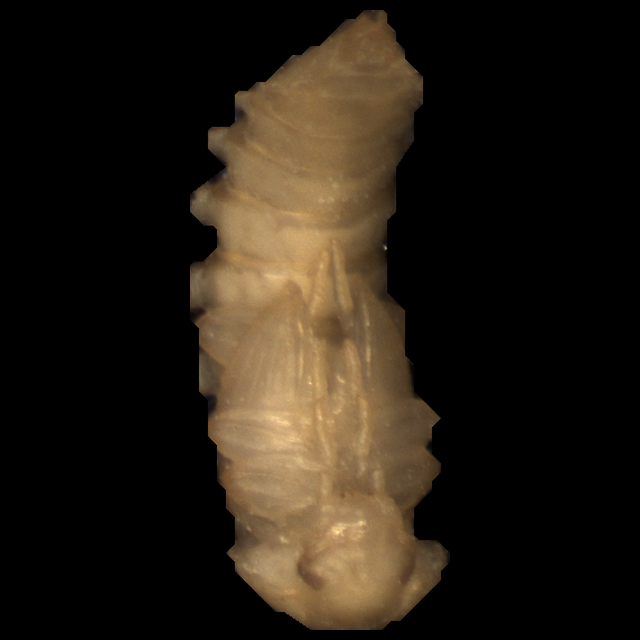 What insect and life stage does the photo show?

mealworm pupa
